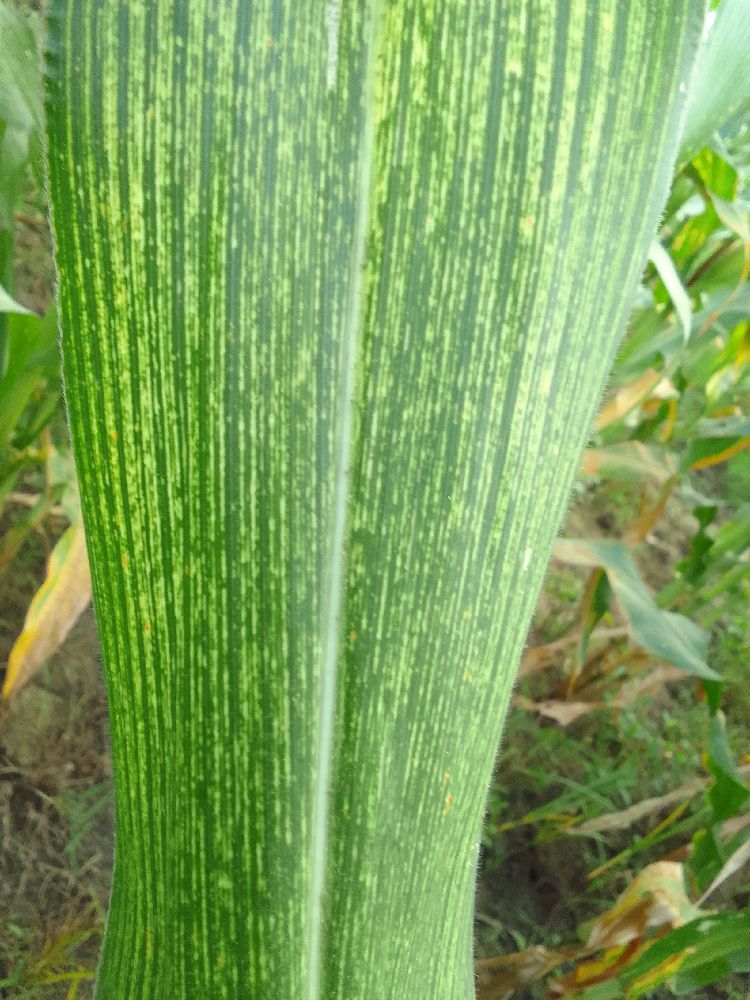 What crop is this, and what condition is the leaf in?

maize, maize streak virus
